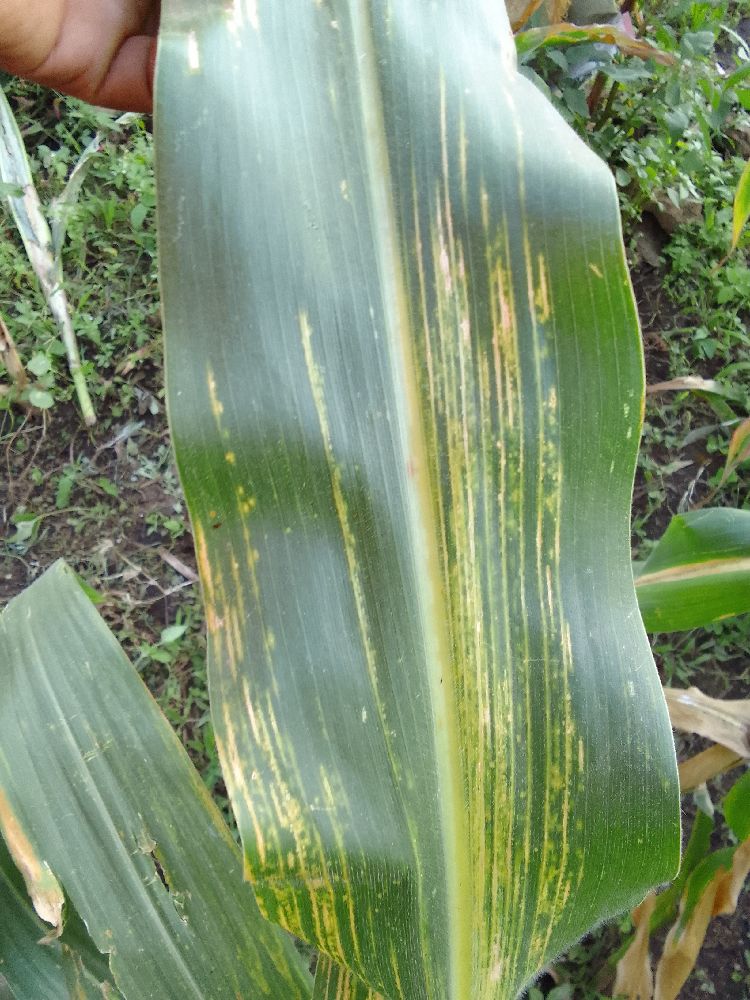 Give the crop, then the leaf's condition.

maize, maize lethal necrosis
